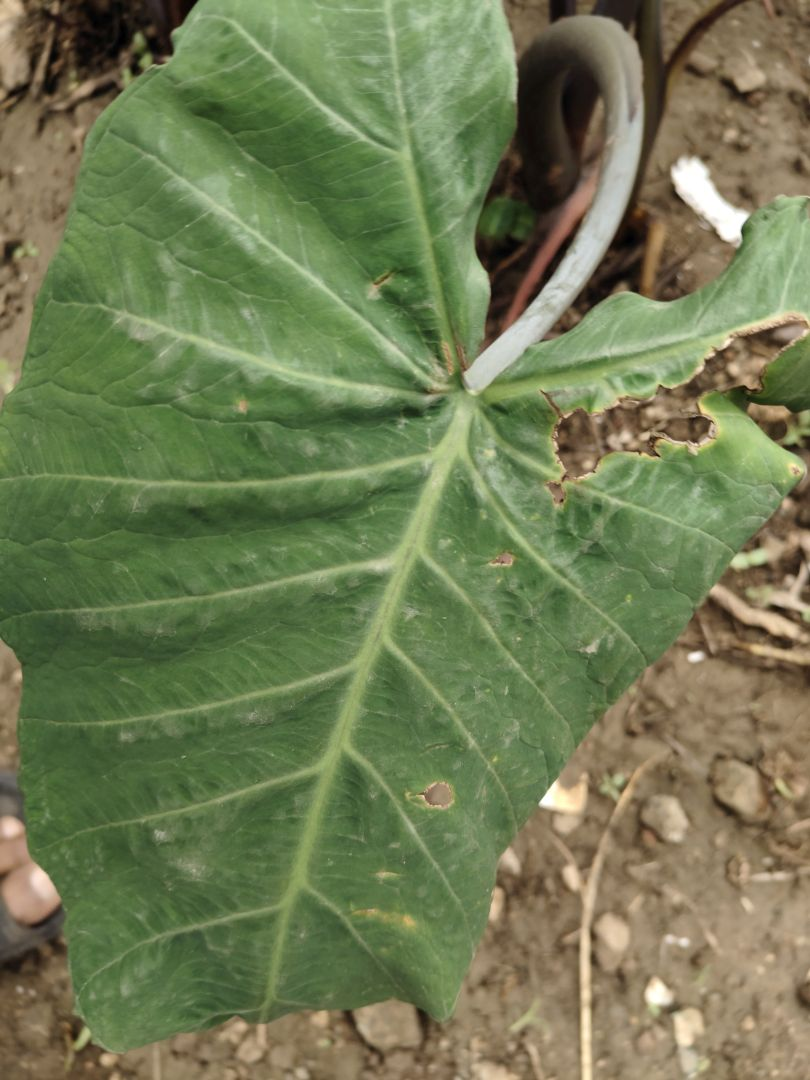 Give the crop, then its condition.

taro, leaf blight
